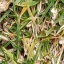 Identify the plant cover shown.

grass
